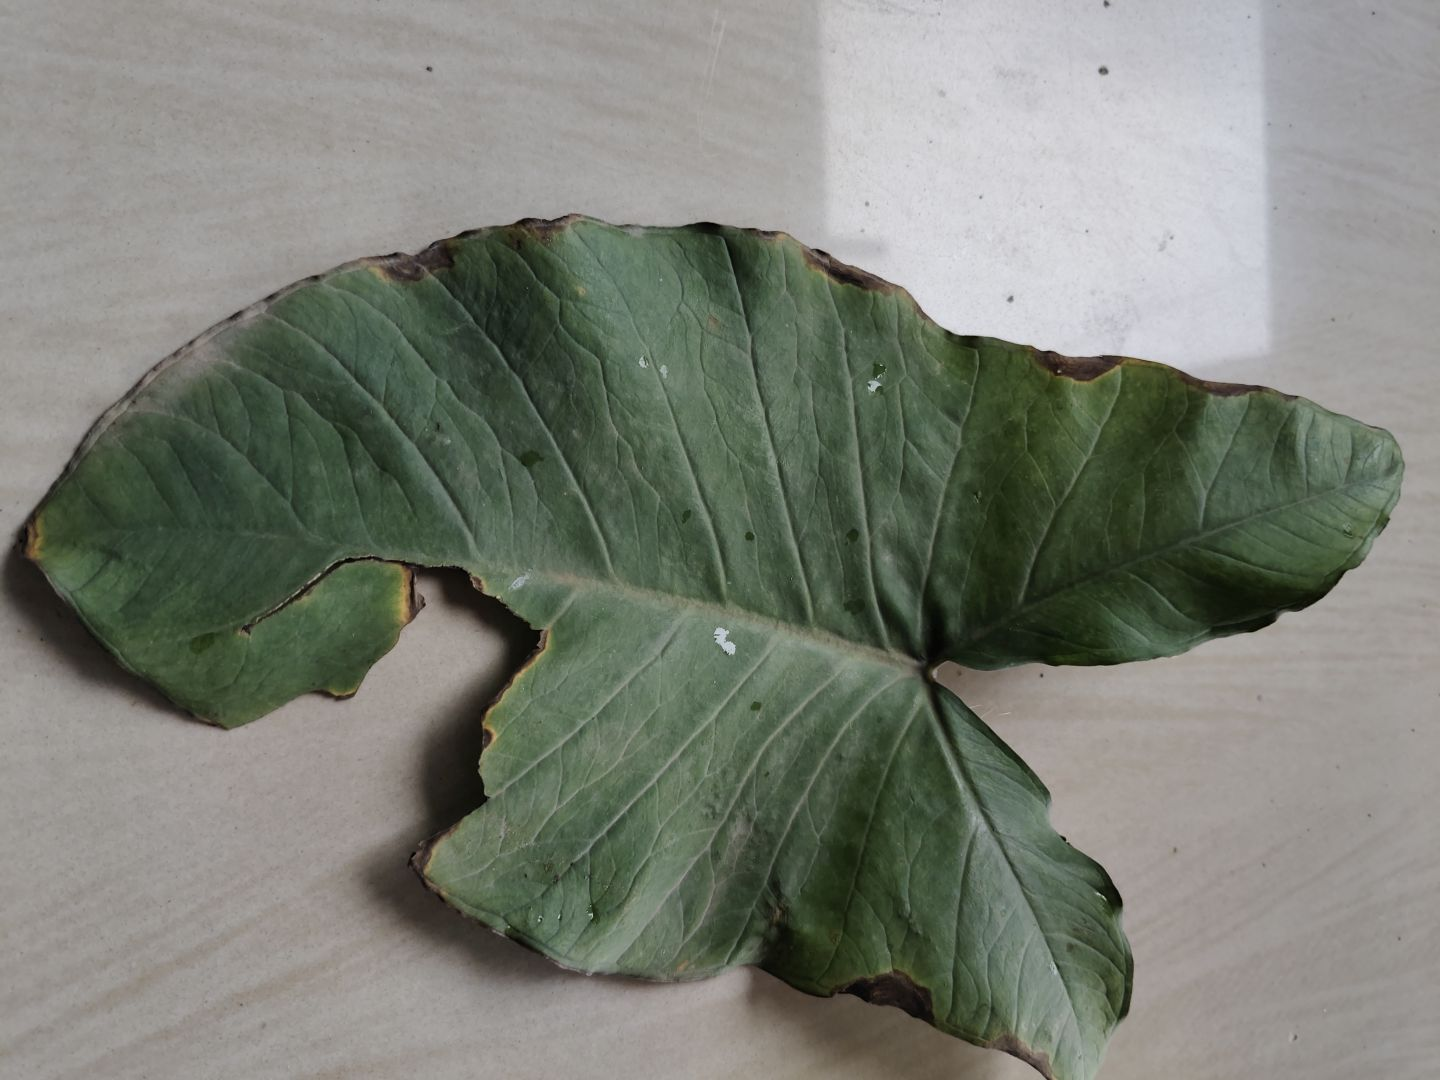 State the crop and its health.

taro, leaf blight
